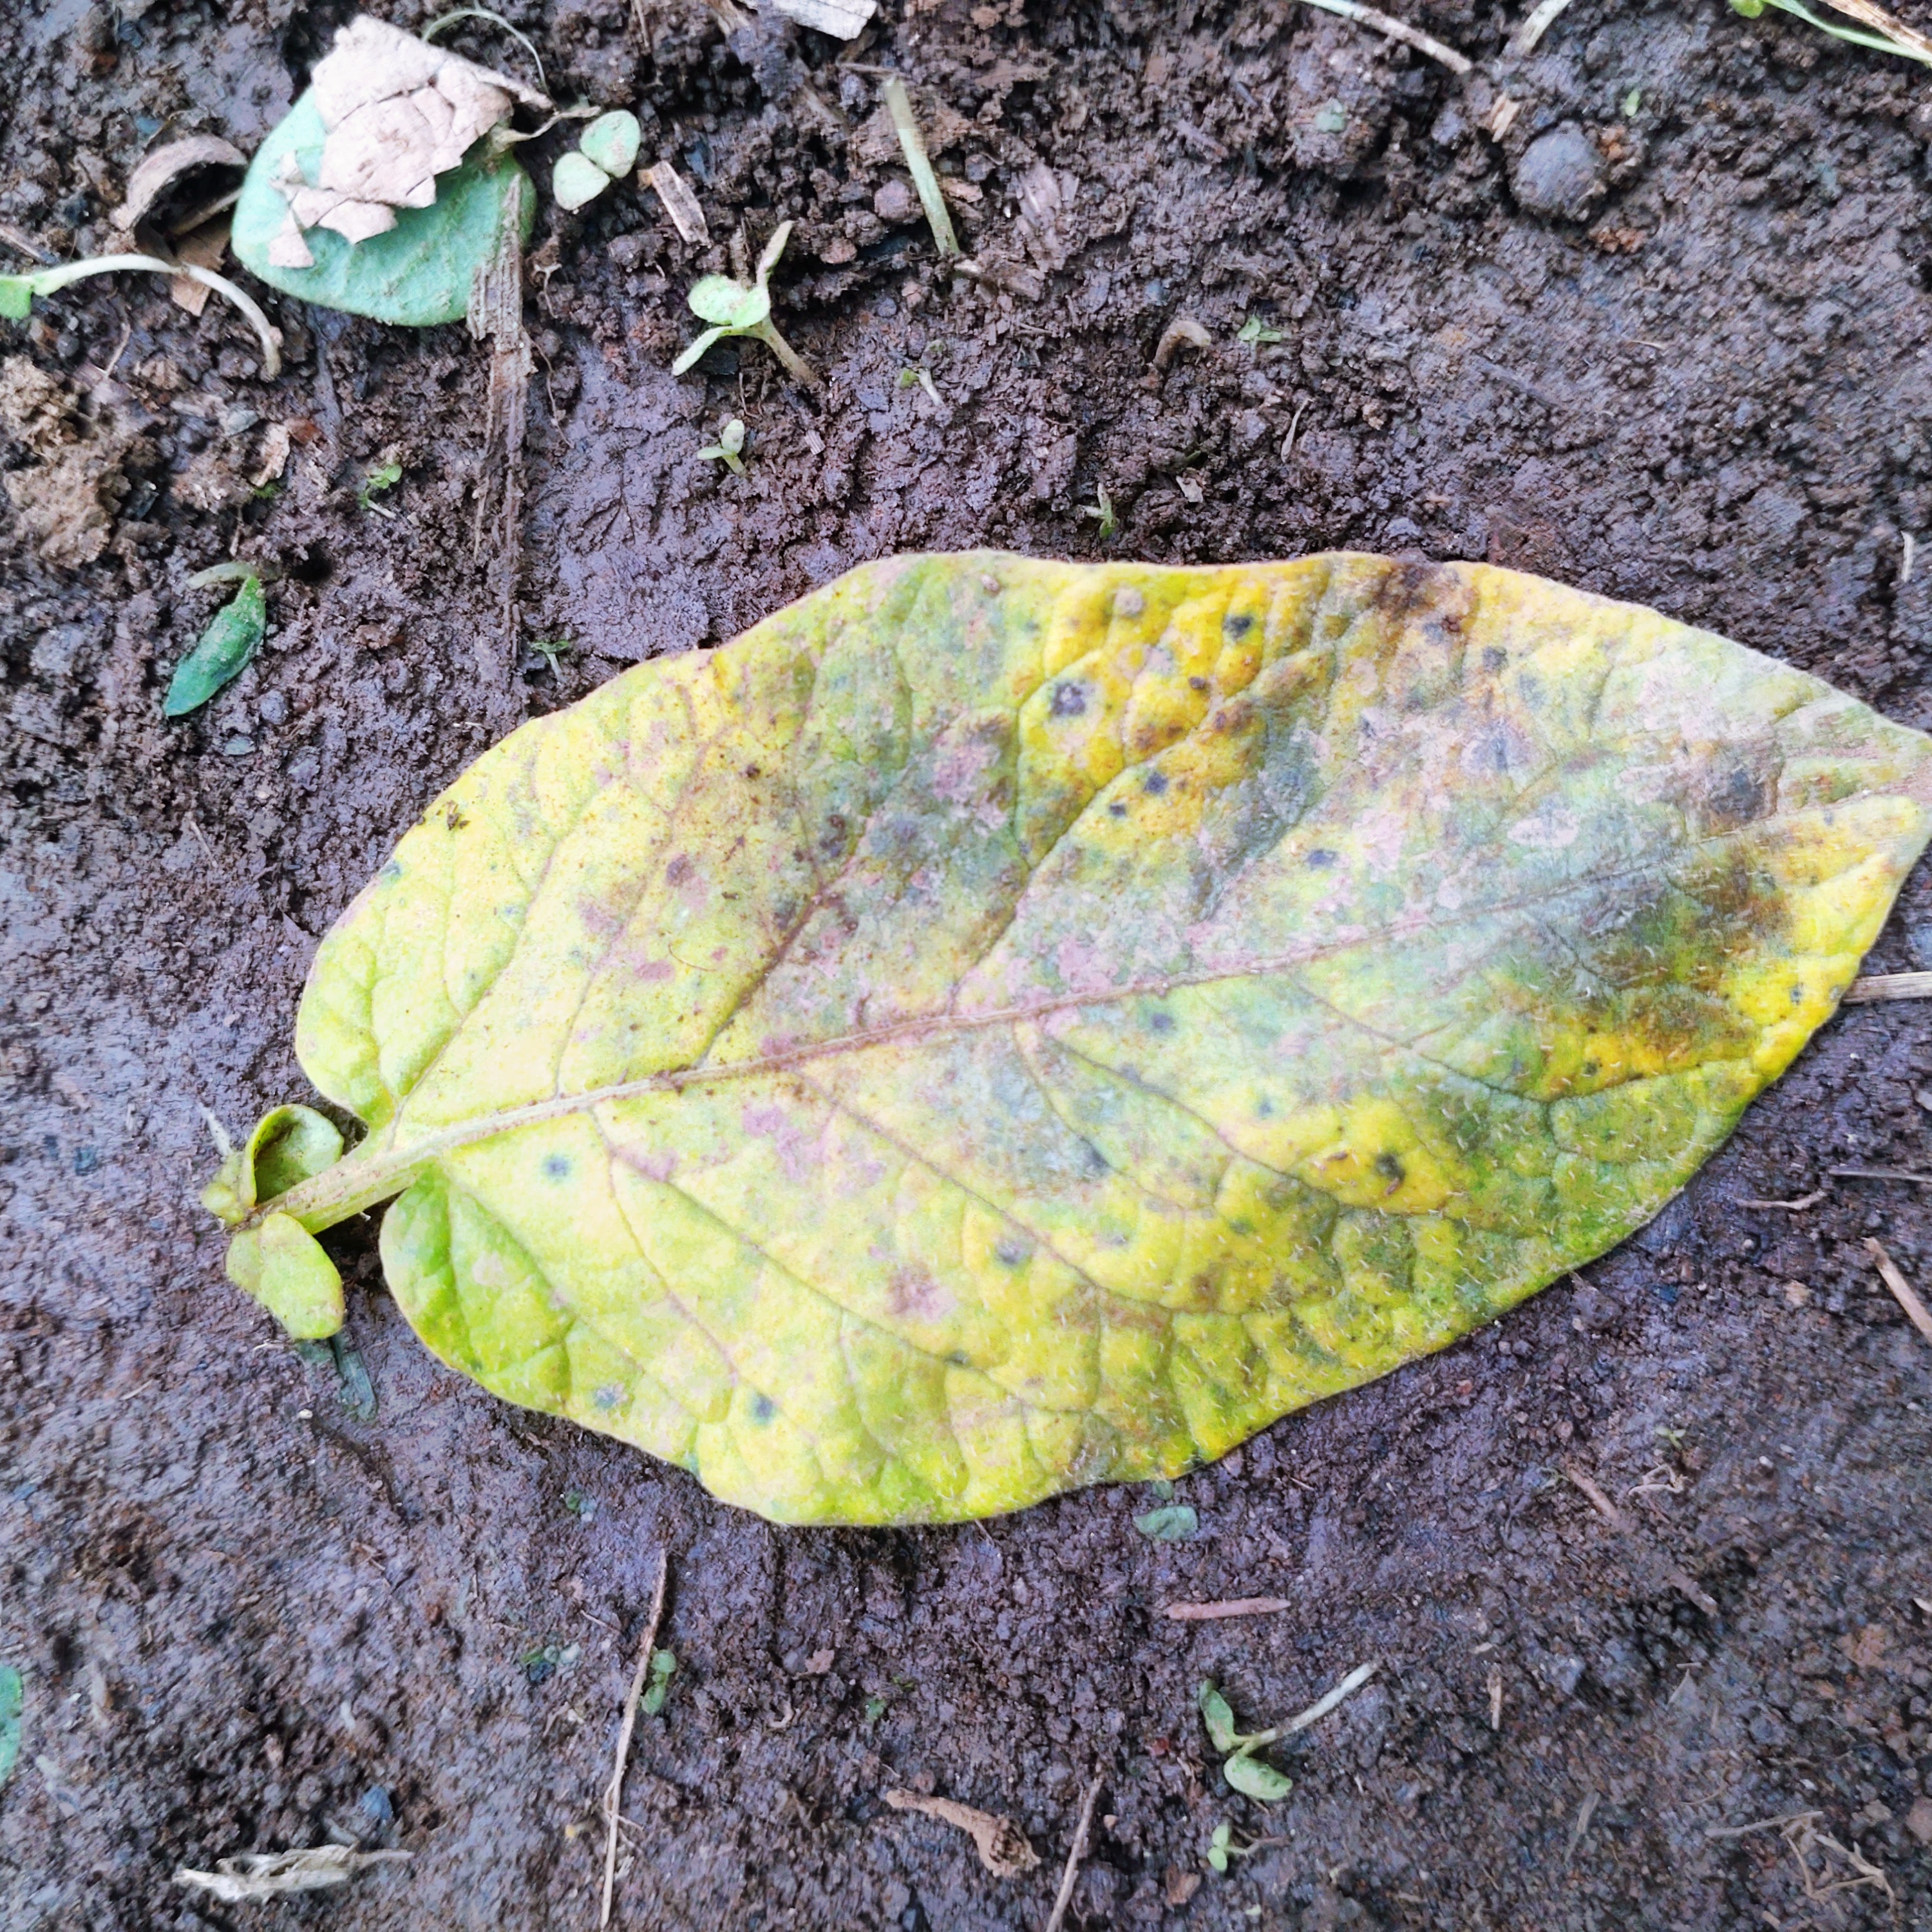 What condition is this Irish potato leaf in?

late blight
